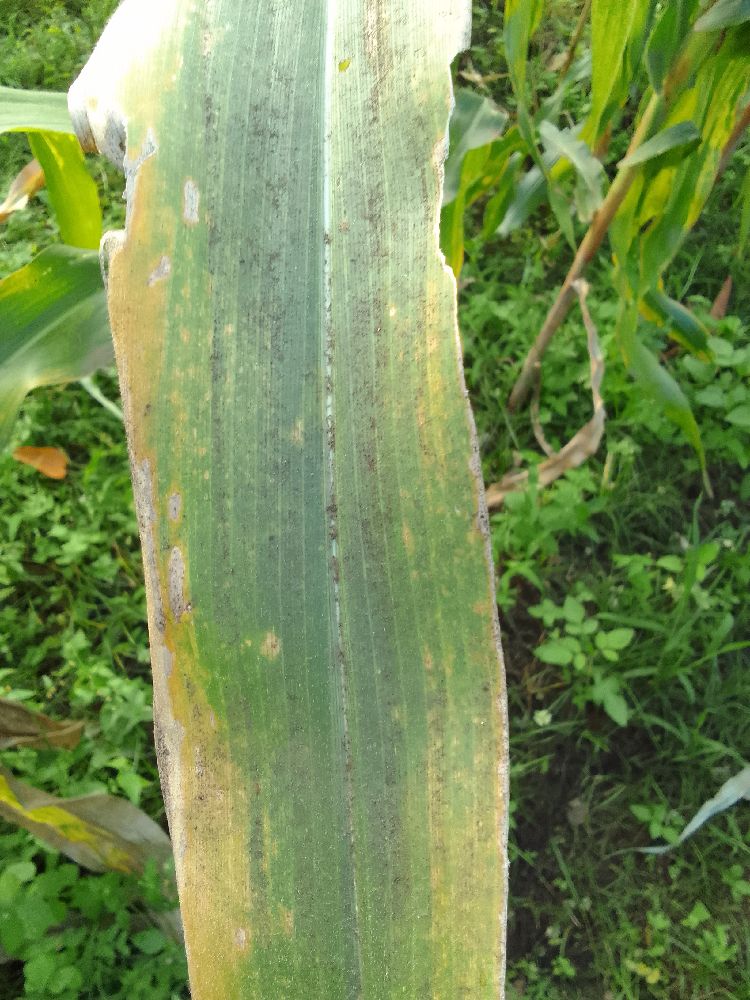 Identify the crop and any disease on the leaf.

maize, maize lethal necrosis
